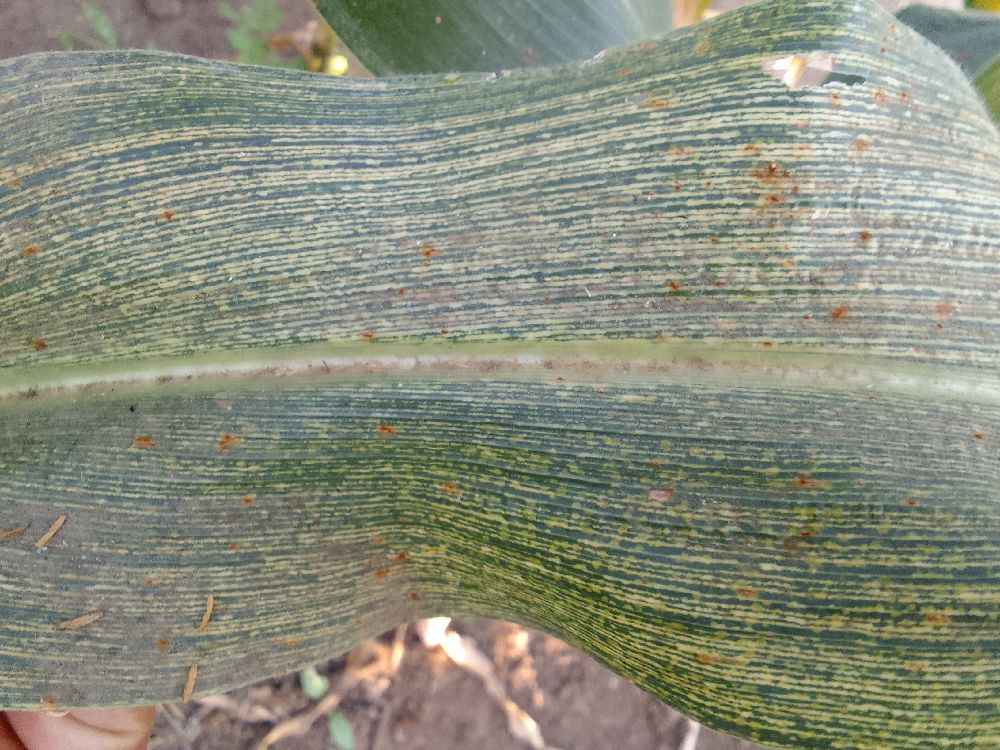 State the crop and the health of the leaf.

maize, maize streak virus
